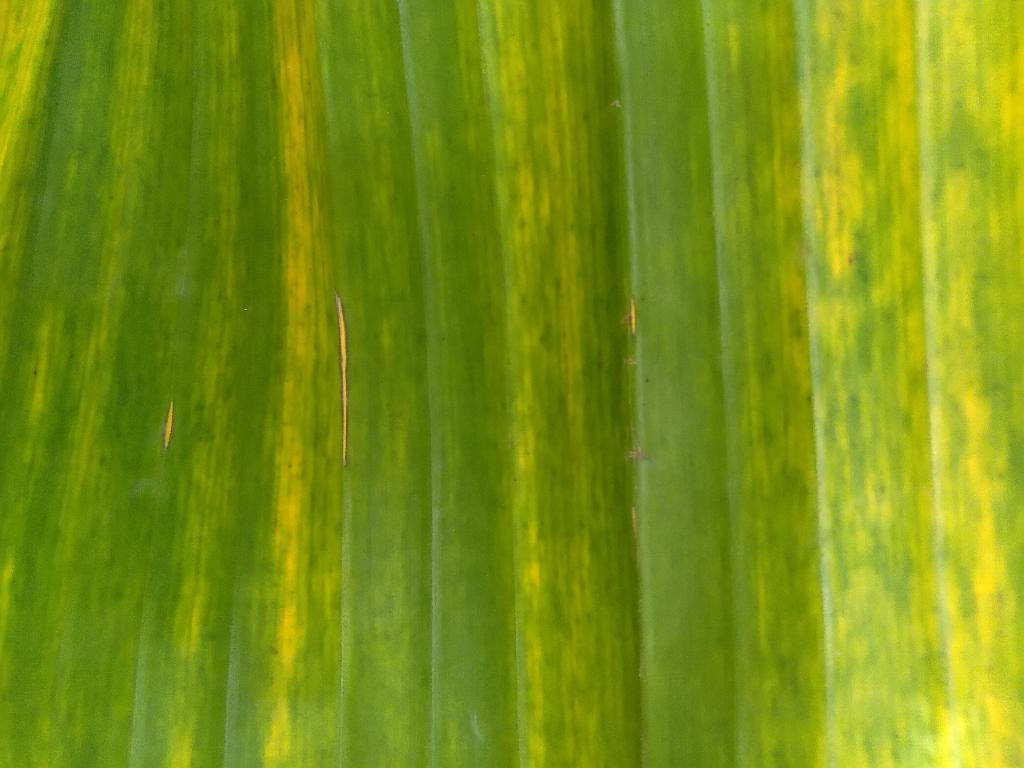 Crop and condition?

banana, fusarium wilt race 1
